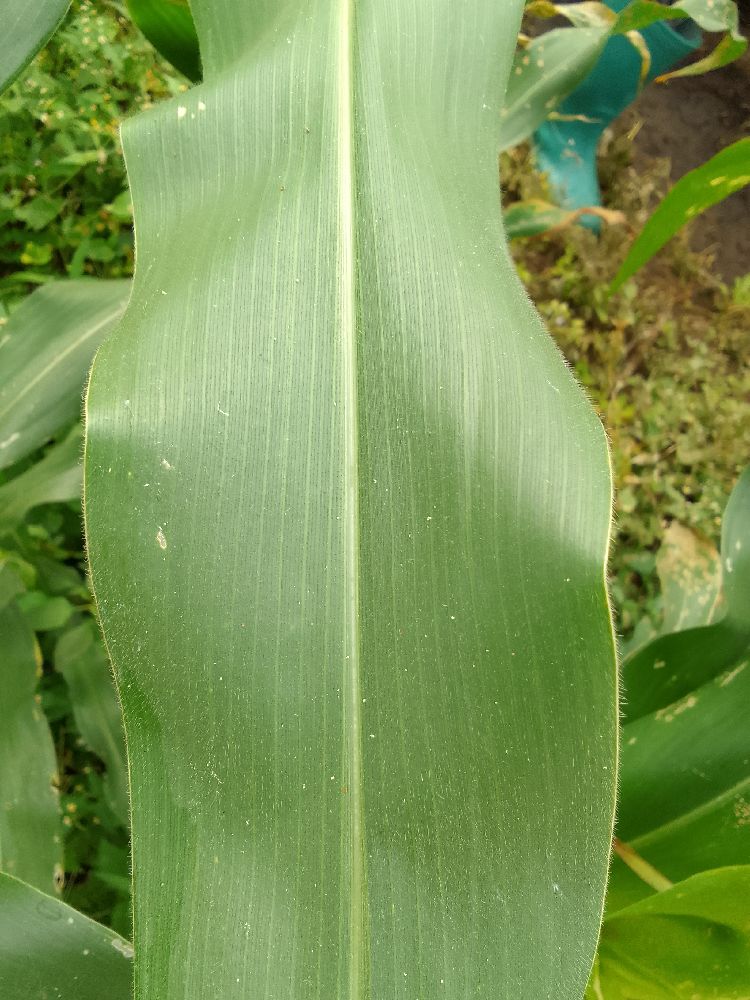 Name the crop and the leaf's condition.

maize, healthy
